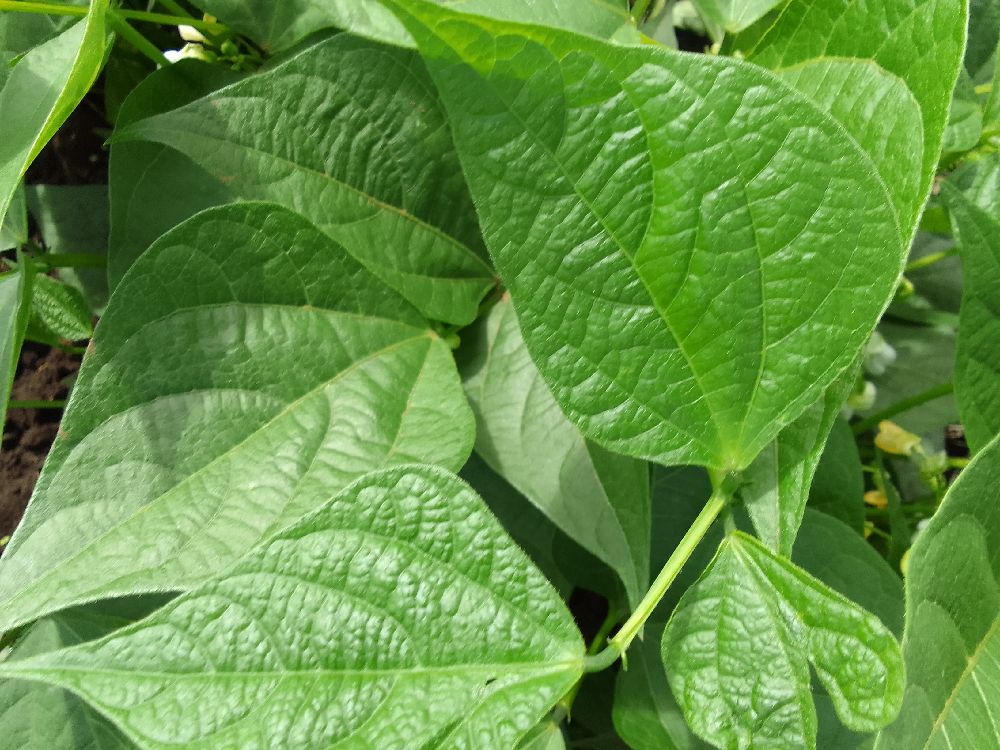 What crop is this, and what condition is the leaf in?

common bean, healthy
